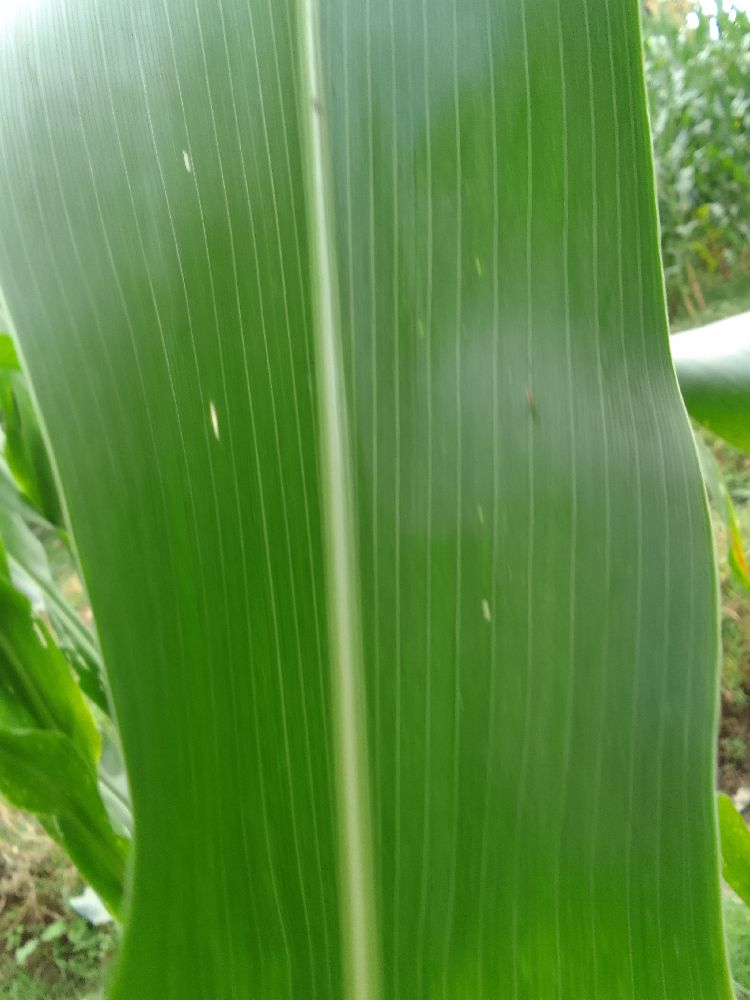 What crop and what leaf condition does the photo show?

maize, healthy
